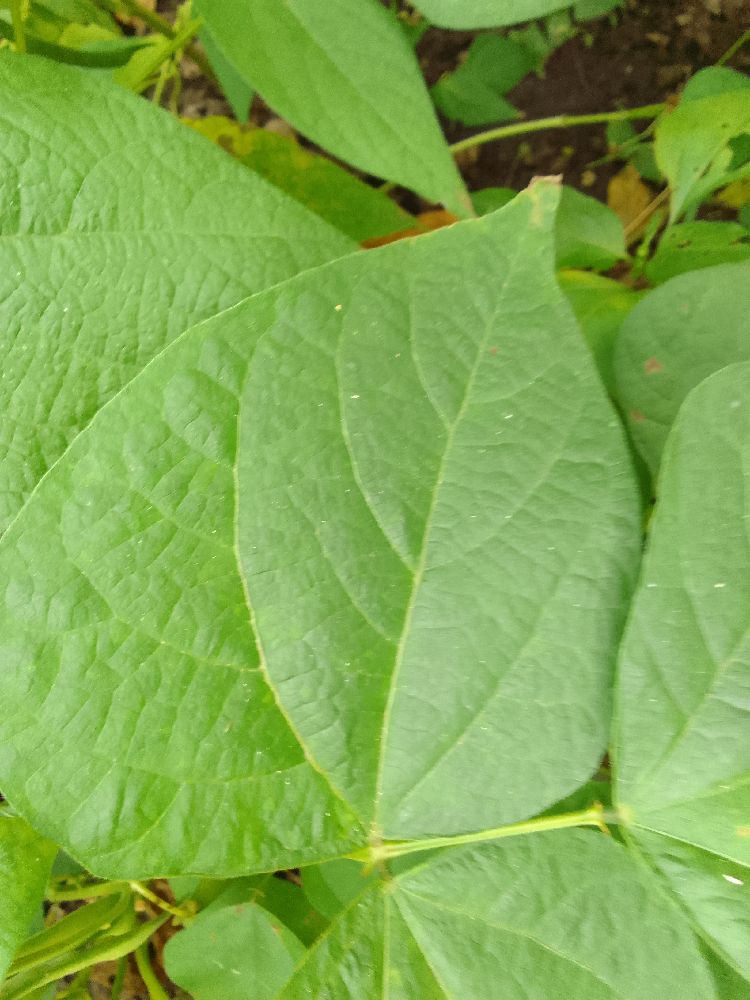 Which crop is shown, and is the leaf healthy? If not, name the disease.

common bean, healthy
